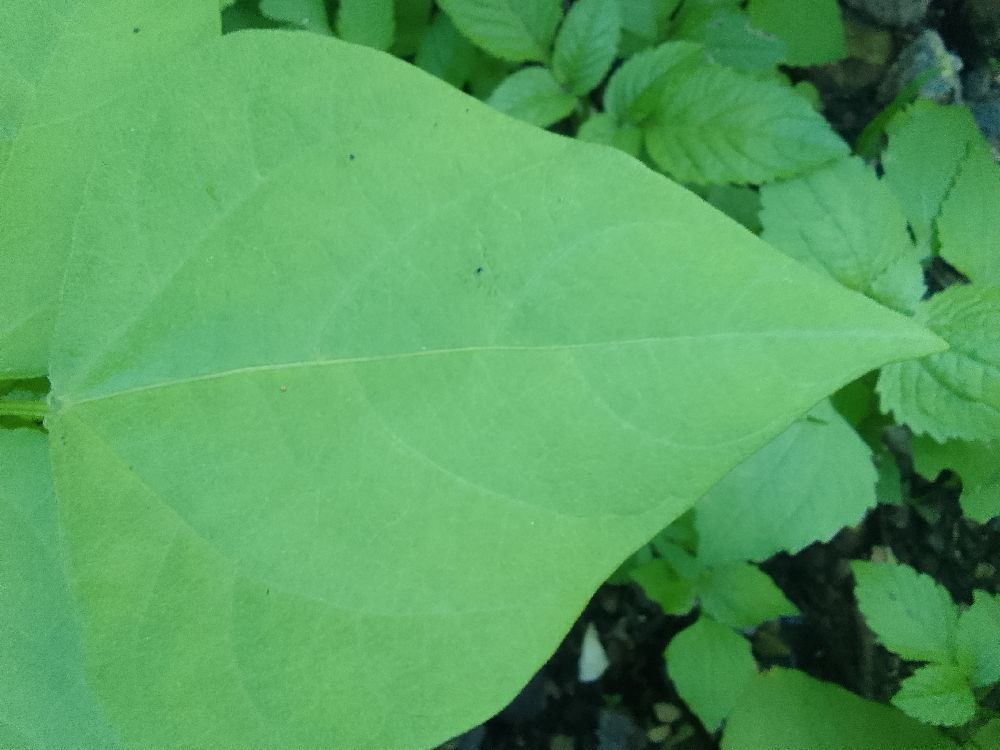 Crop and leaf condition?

common bean, healthy
